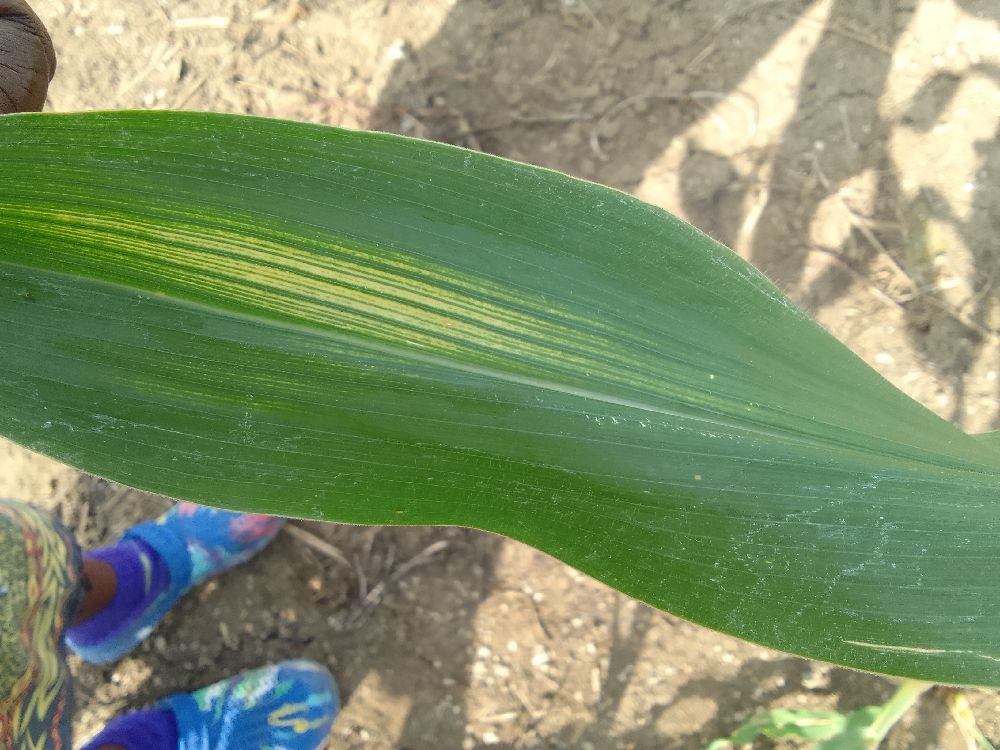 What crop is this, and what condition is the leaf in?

maize, maize streak virus
